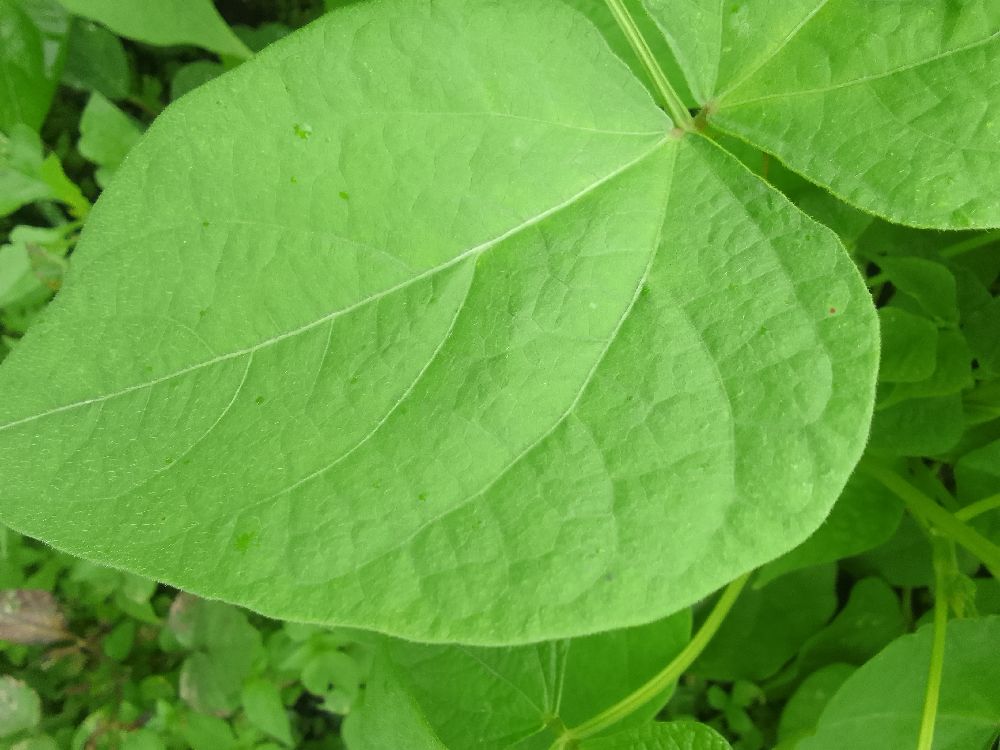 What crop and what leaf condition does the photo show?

common bean, healthy
